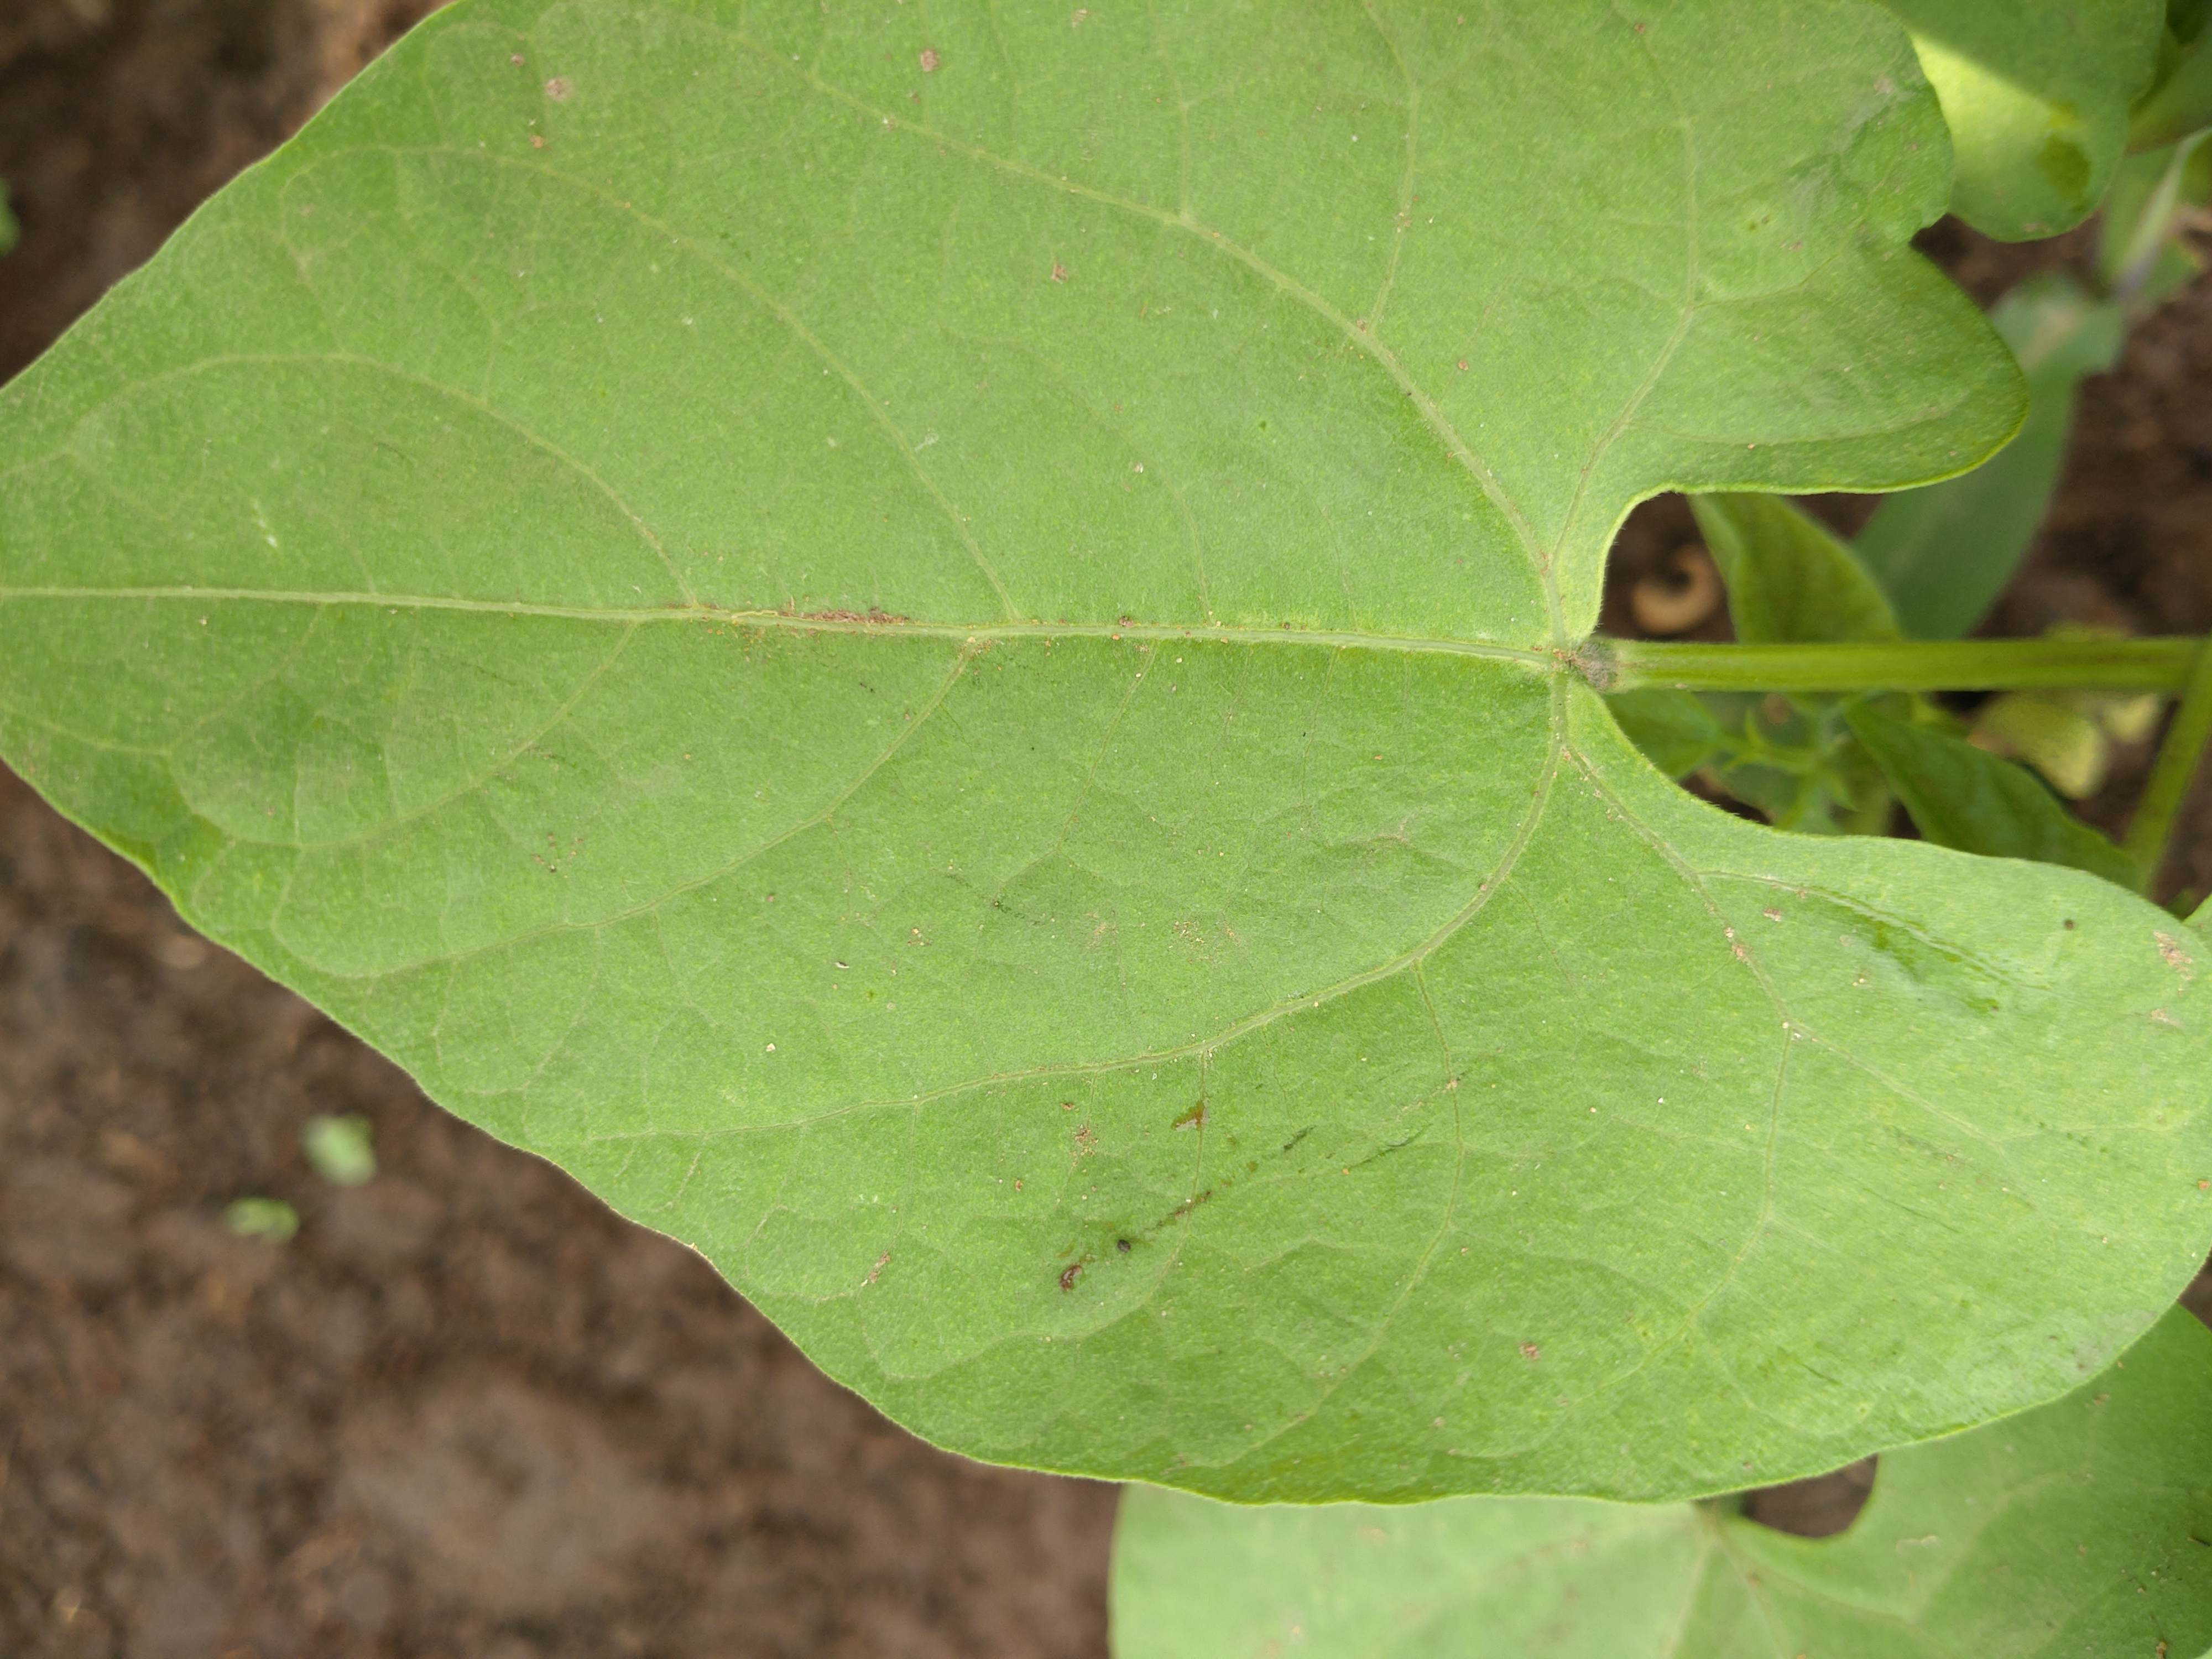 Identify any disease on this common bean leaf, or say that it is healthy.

healthy
